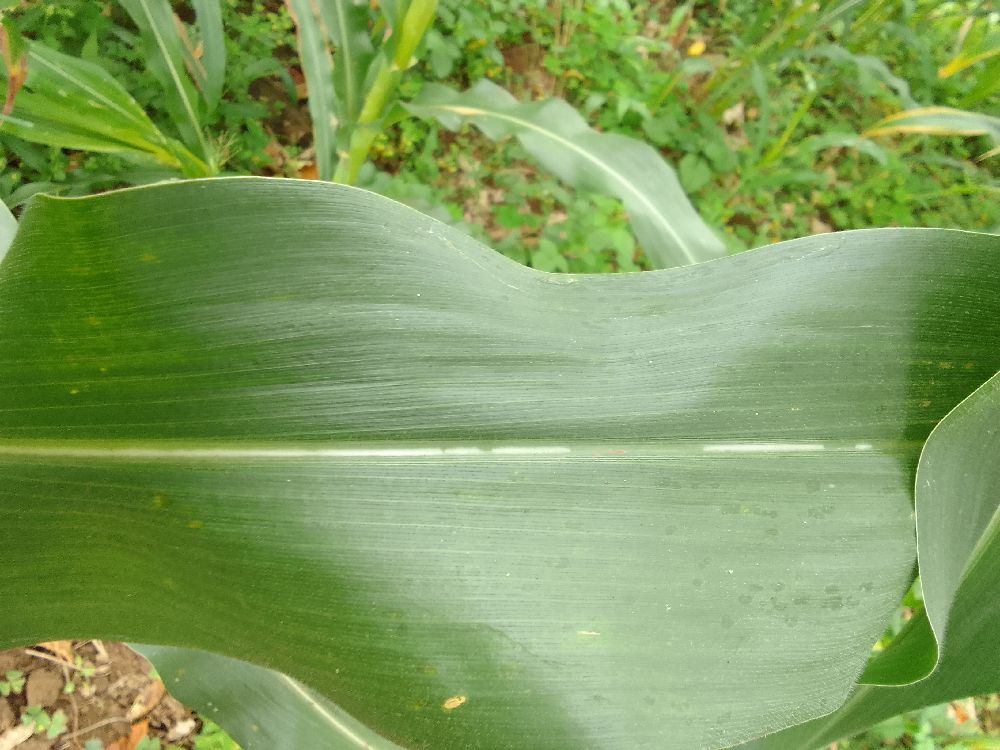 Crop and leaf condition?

maize, healthy
